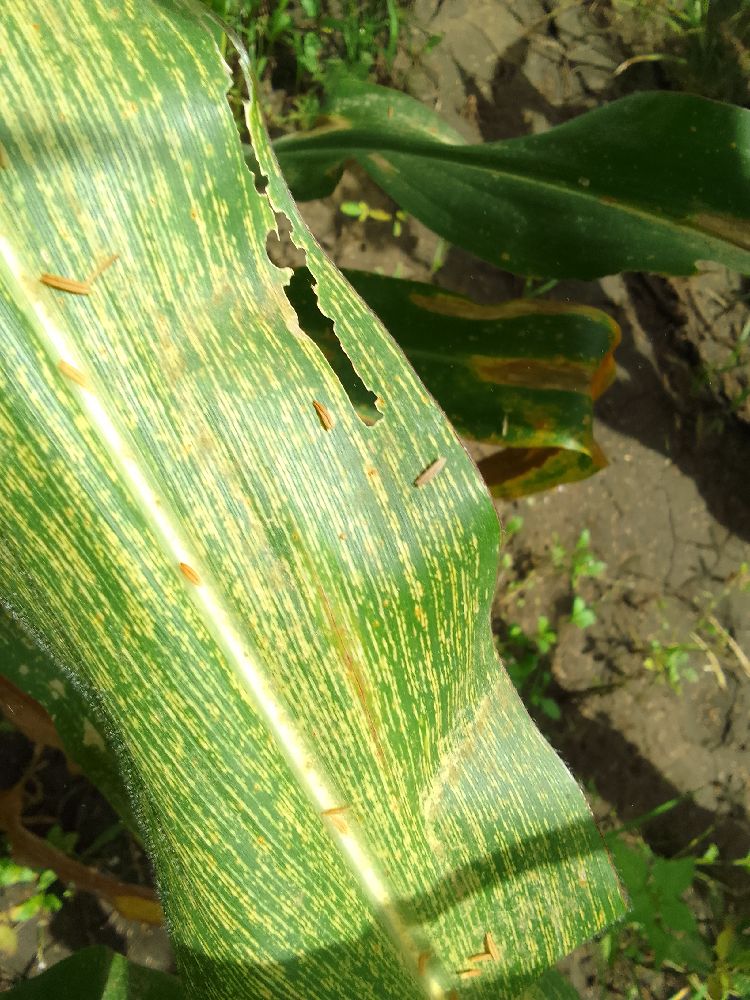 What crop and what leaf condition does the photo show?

maize, maize streak virus
